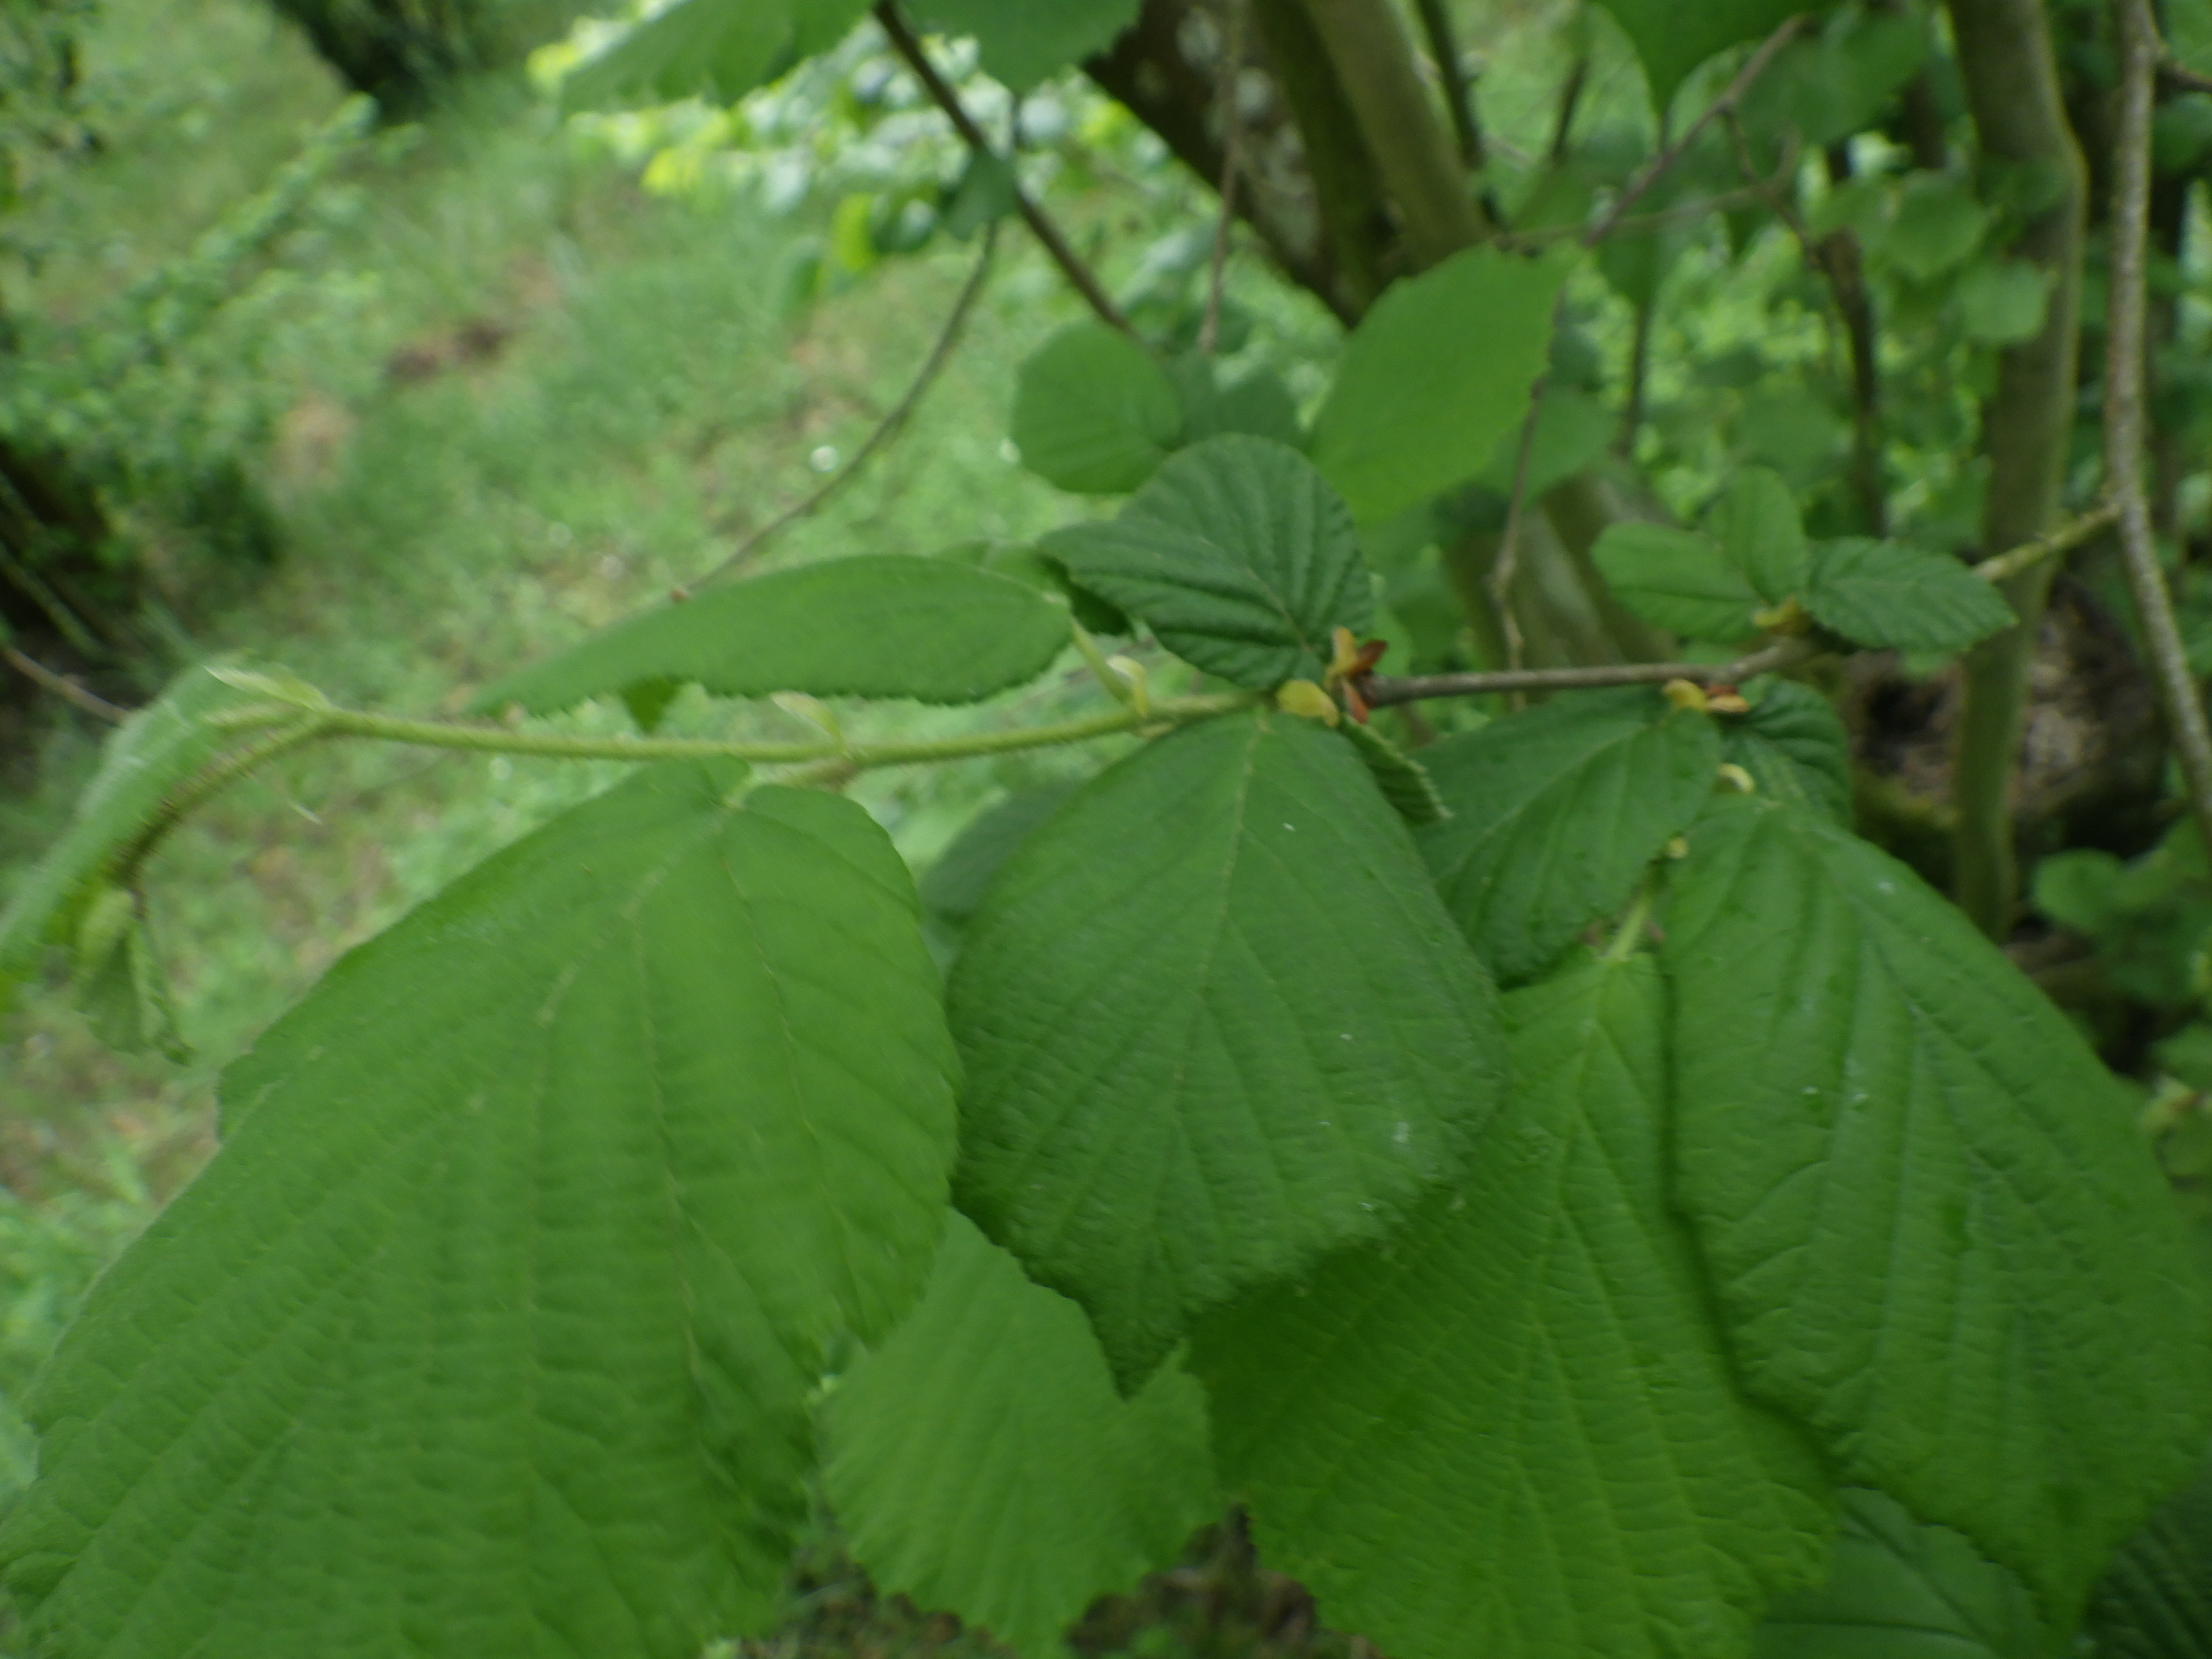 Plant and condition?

hazel, healthy
